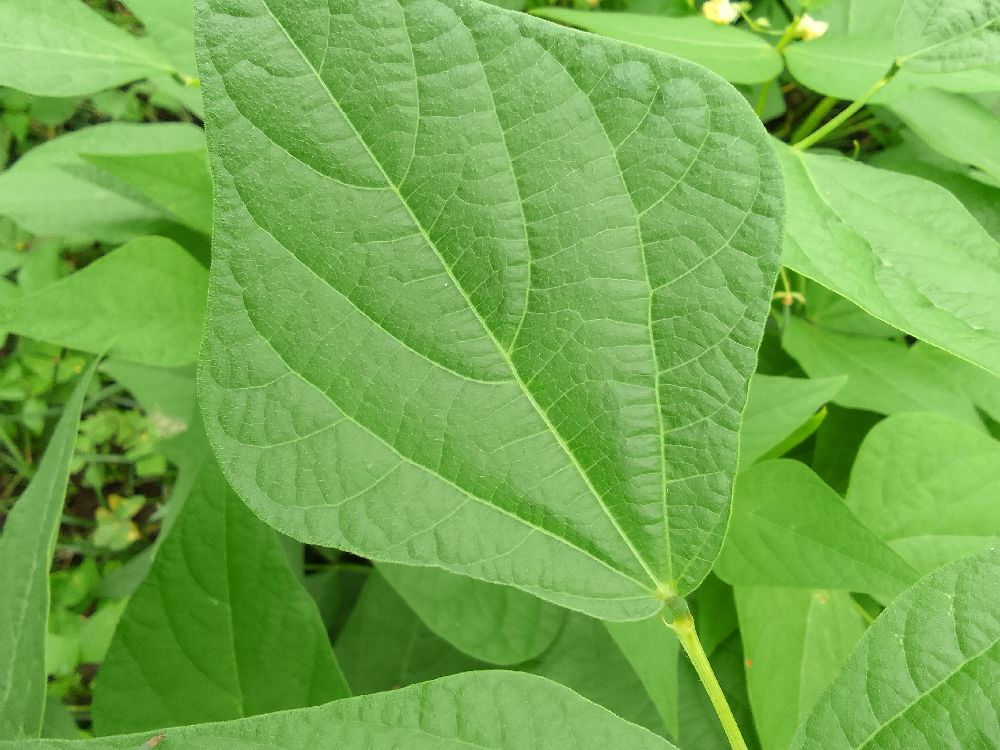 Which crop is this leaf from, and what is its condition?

common bean, healthy
